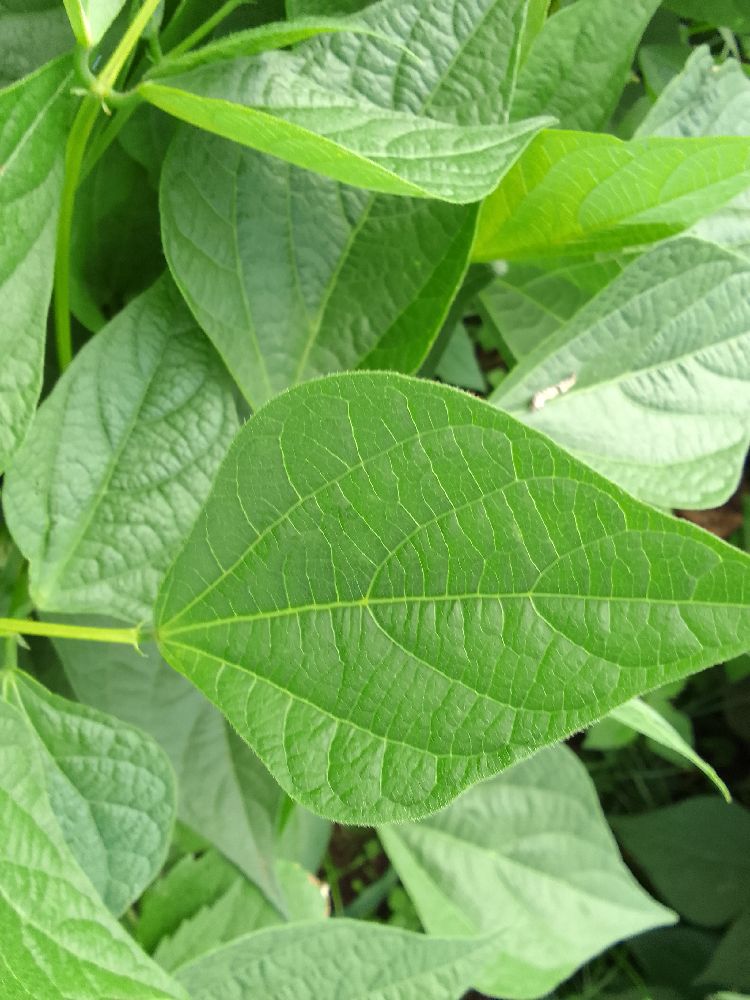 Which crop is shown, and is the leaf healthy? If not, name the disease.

common bean, healthy
